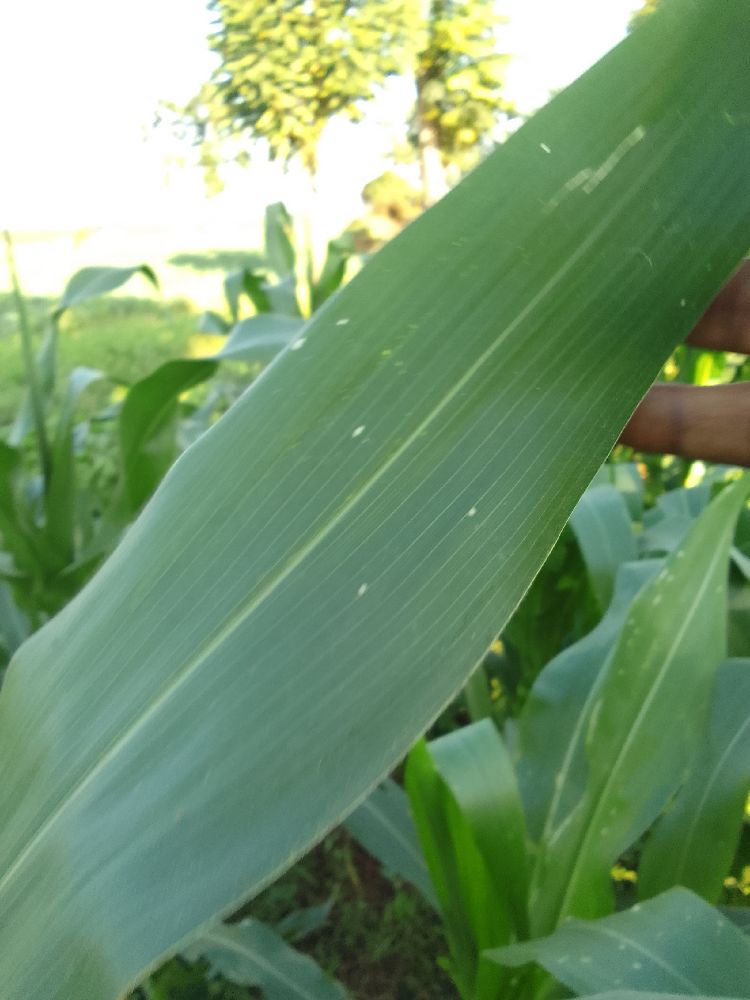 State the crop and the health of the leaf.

maize, healthy
